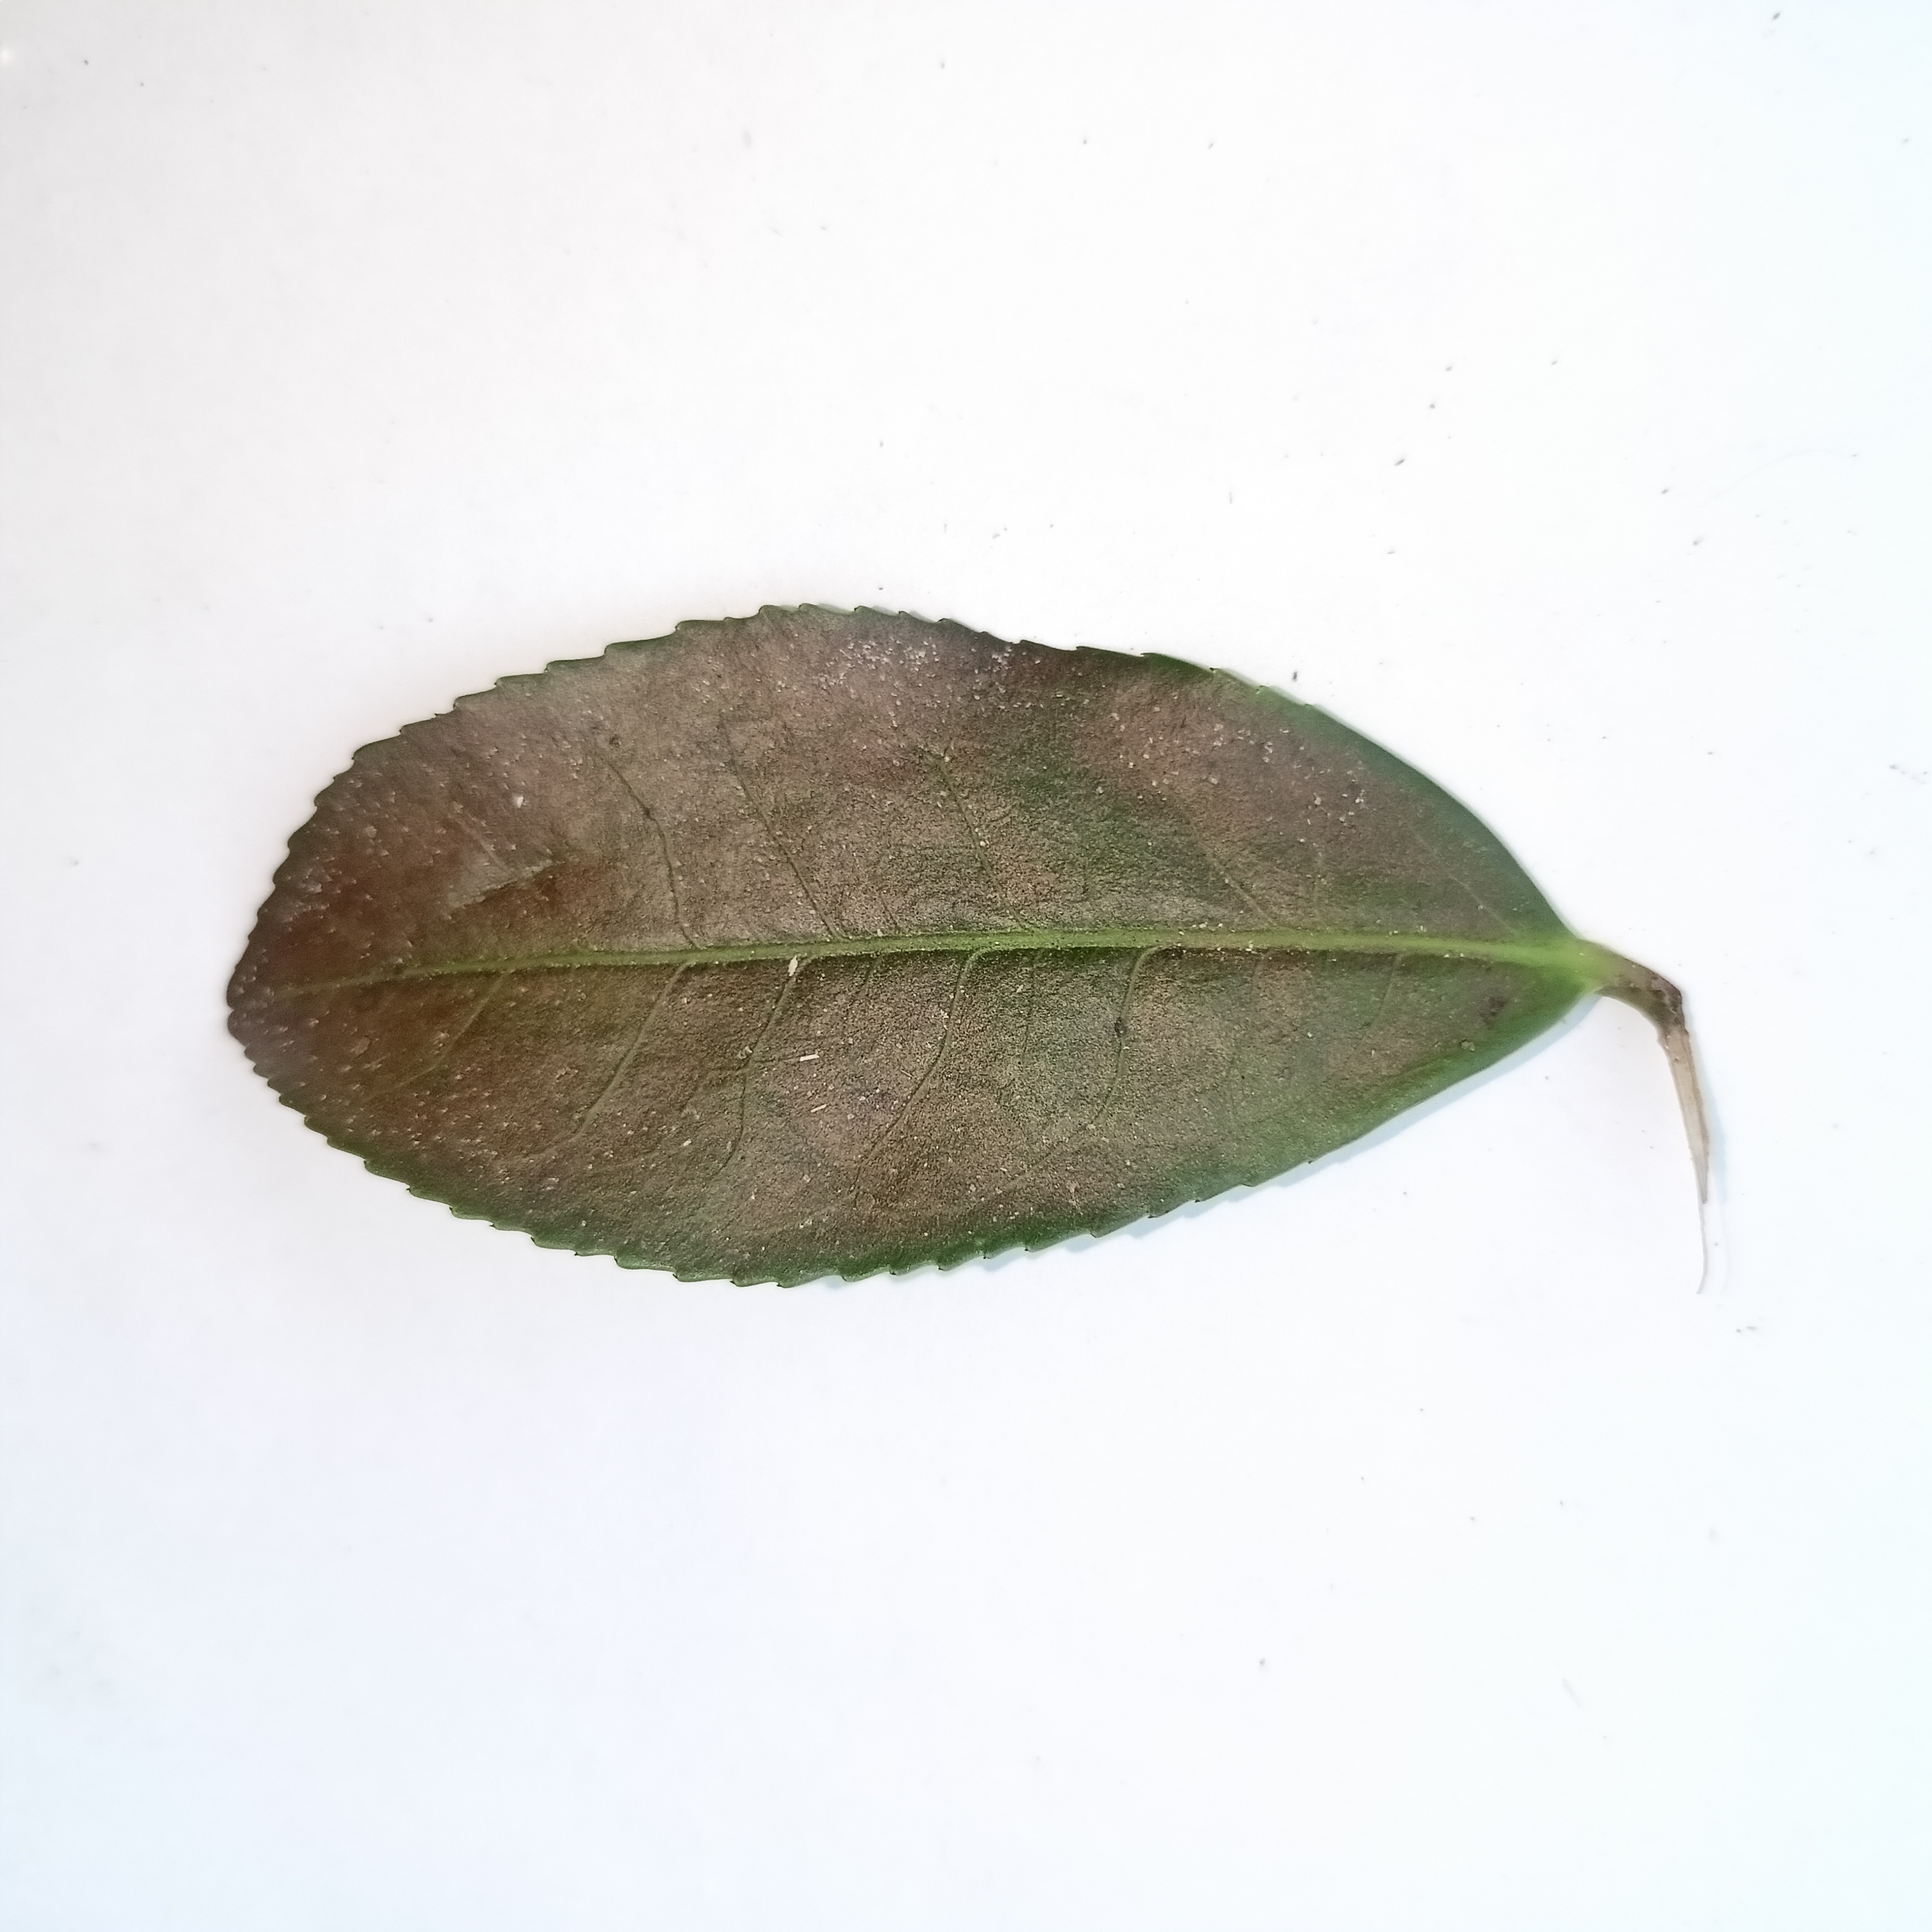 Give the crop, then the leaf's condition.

tea, red rust
